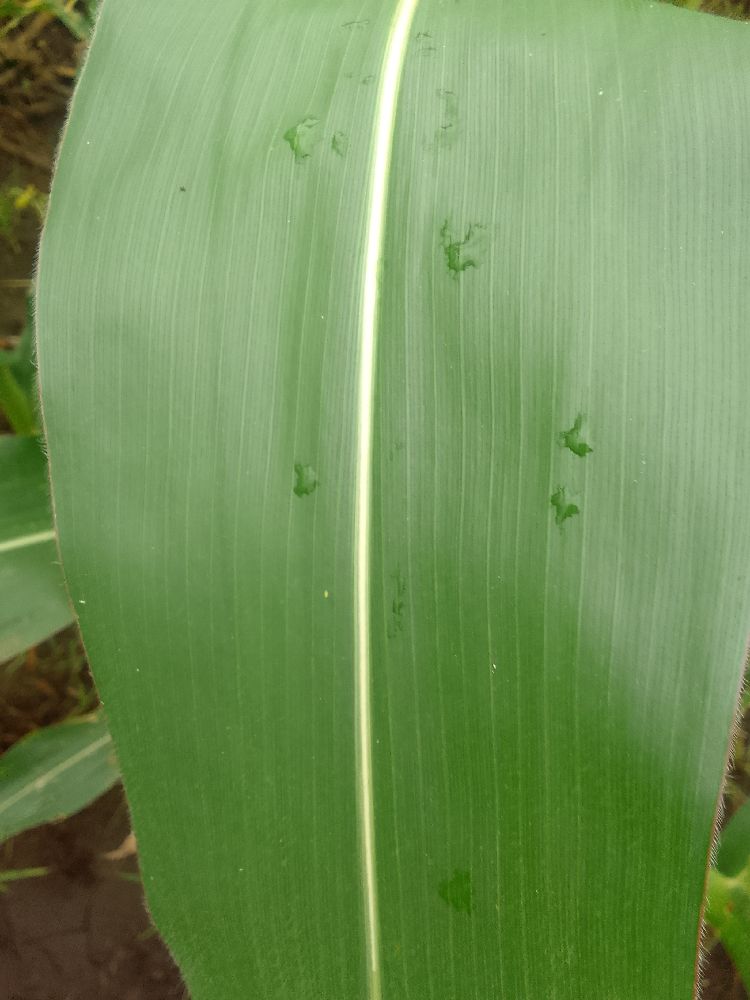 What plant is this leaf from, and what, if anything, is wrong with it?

maize, healthy
